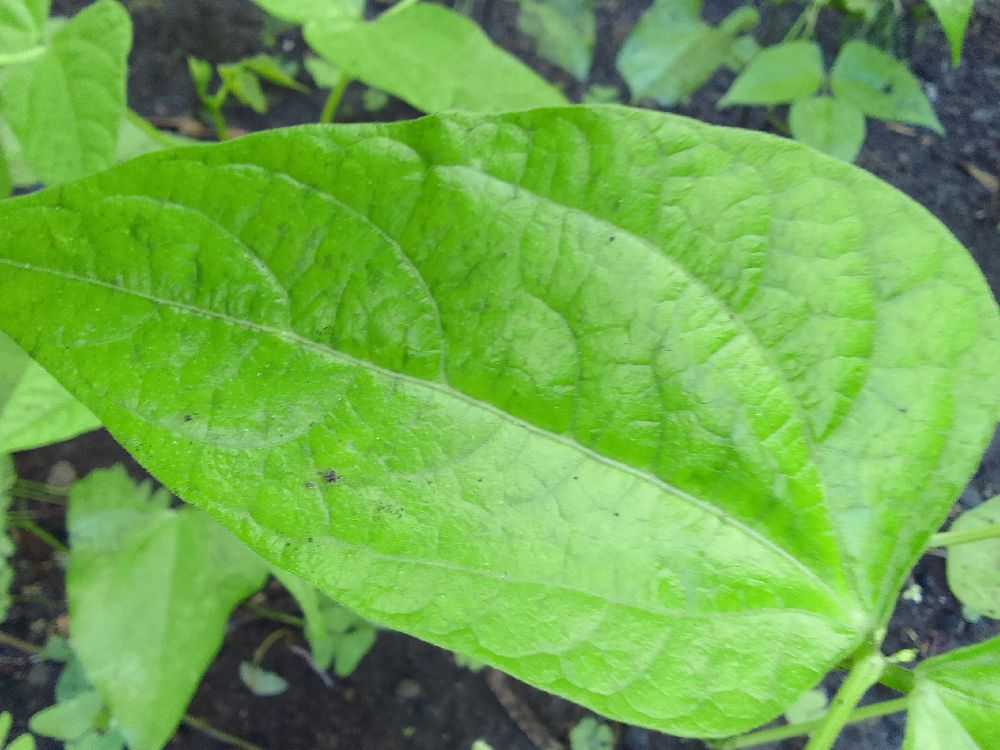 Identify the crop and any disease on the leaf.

common bean, healthy
